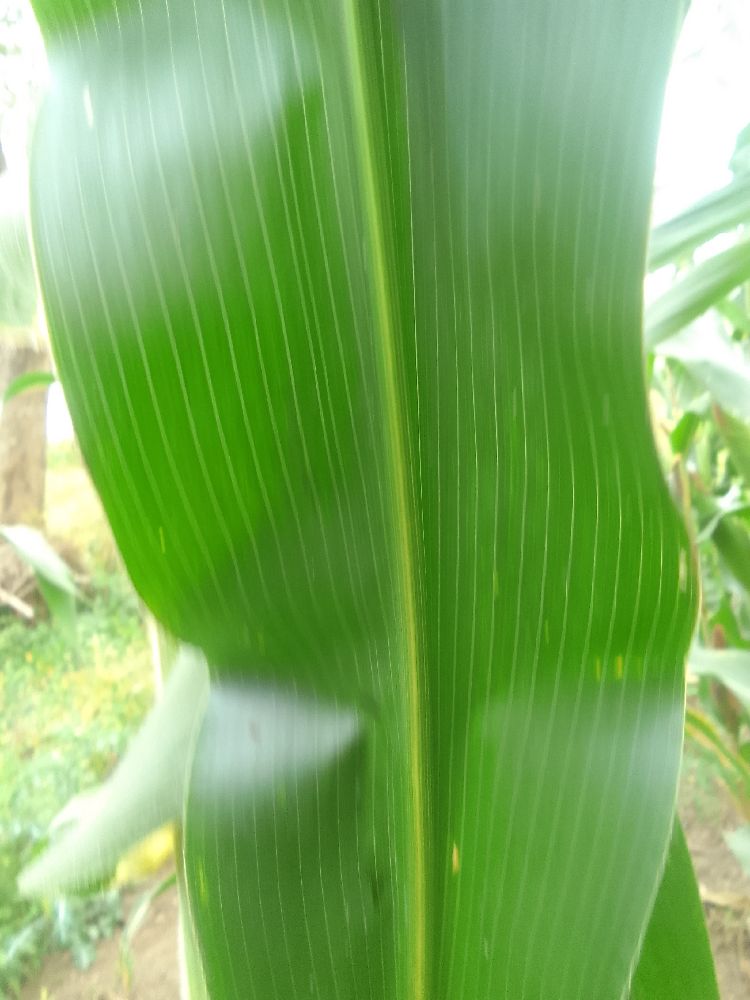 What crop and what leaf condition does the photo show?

maize, healthy
